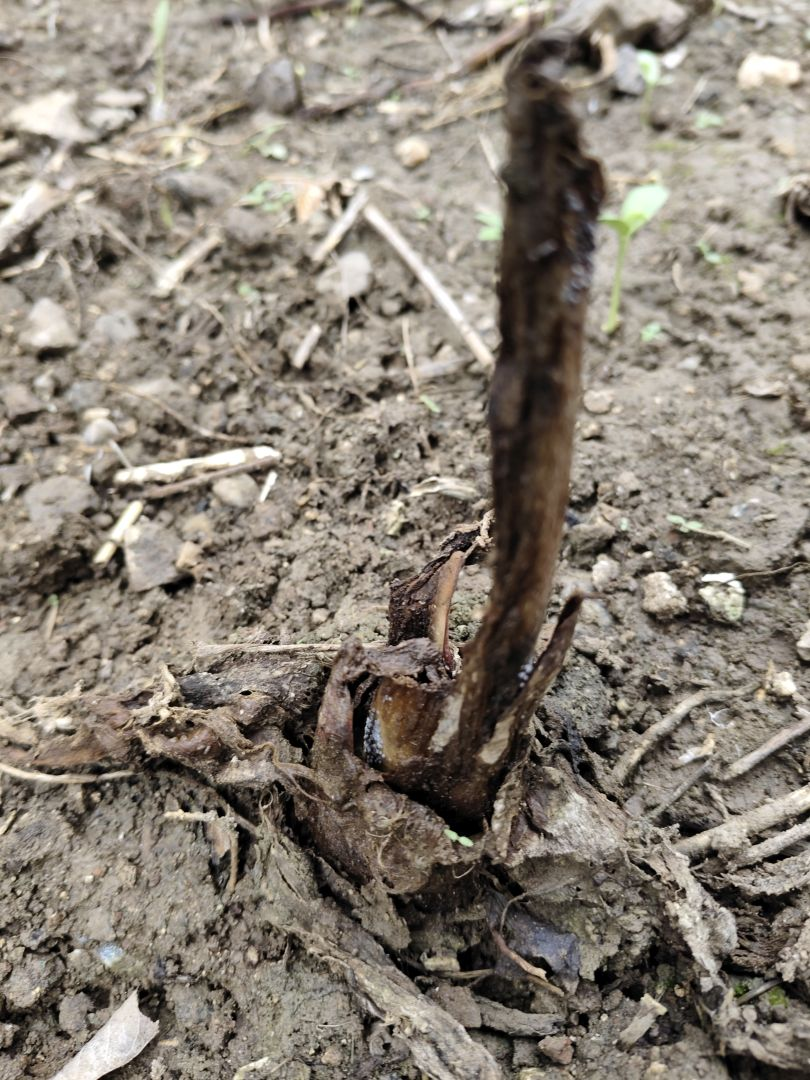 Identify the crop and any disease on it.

taro, root rot
